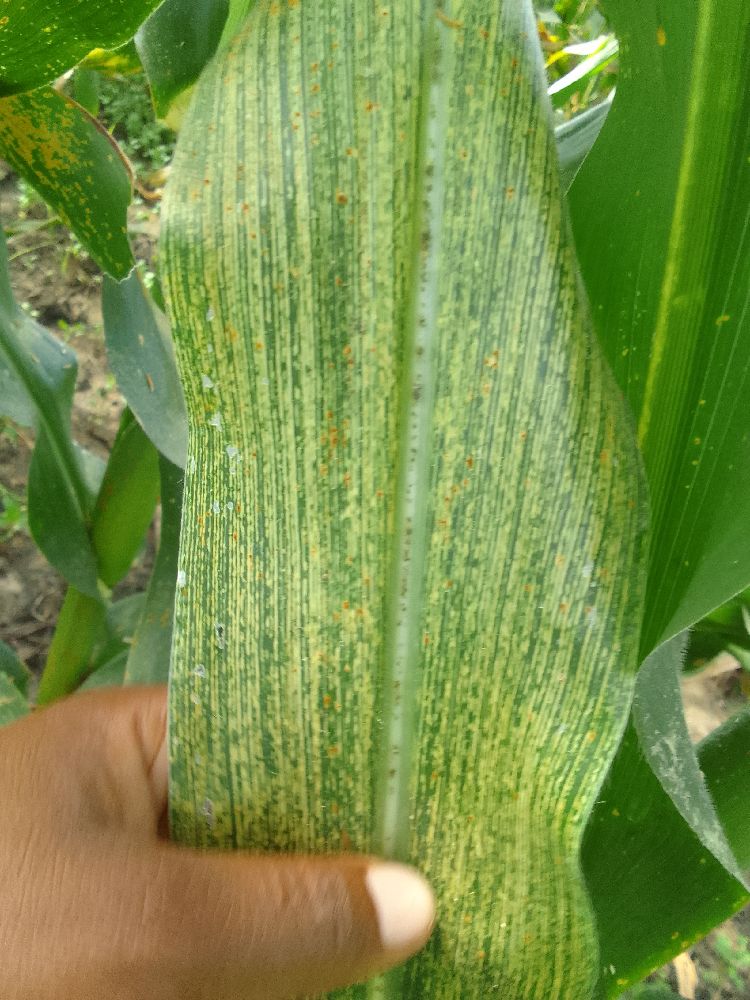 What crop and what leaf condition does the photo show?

maize, maize streak virus
